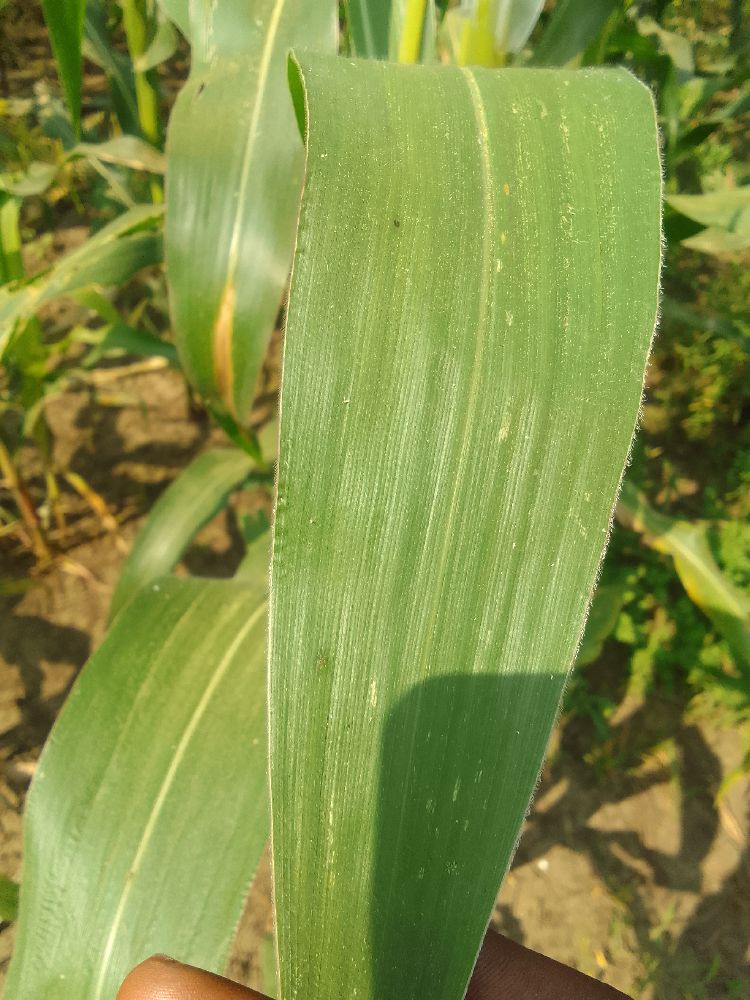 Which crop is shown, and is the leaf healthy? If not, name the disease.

maize, healthy
